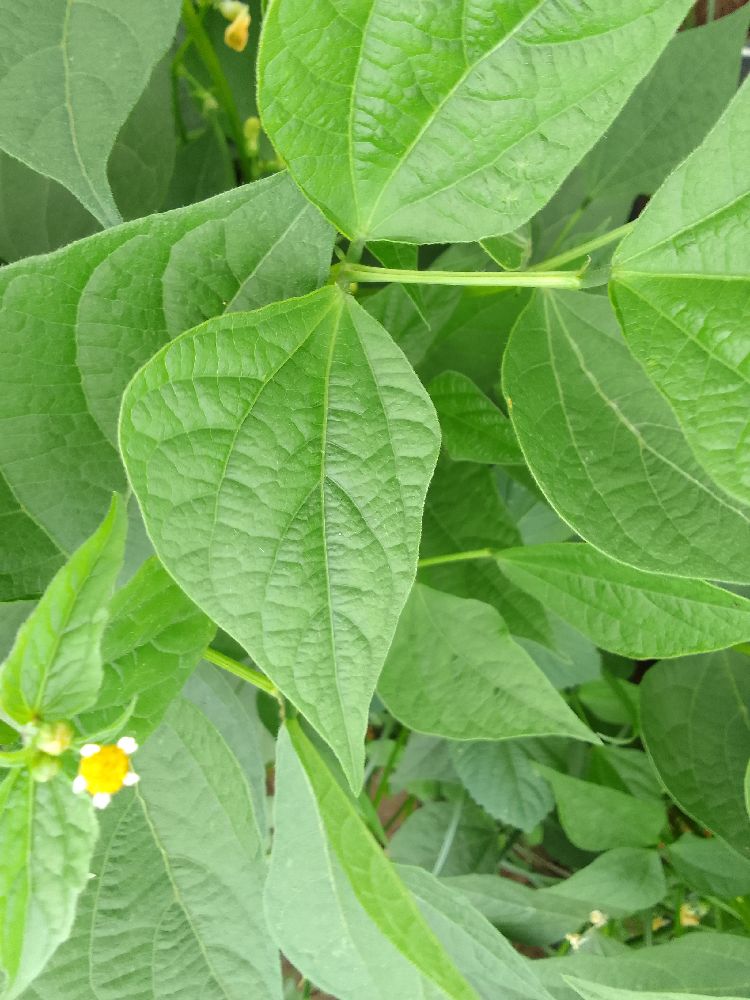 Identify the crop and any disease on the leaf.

common bean, healthy
